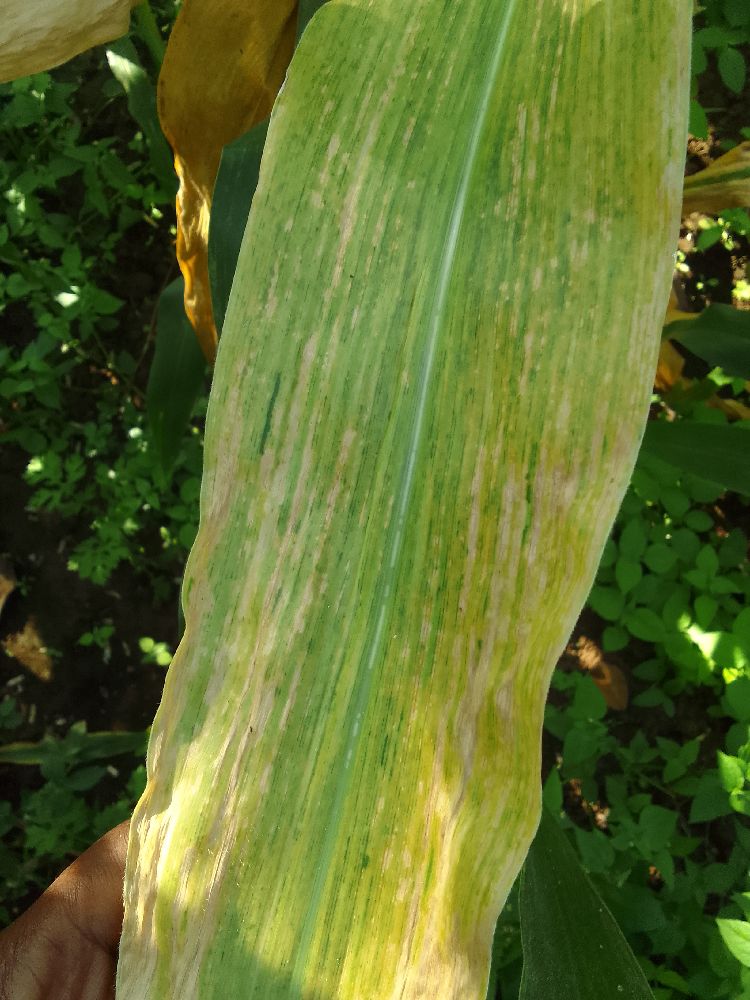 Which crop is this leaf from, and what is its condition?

maize, maize lethal necrosis
